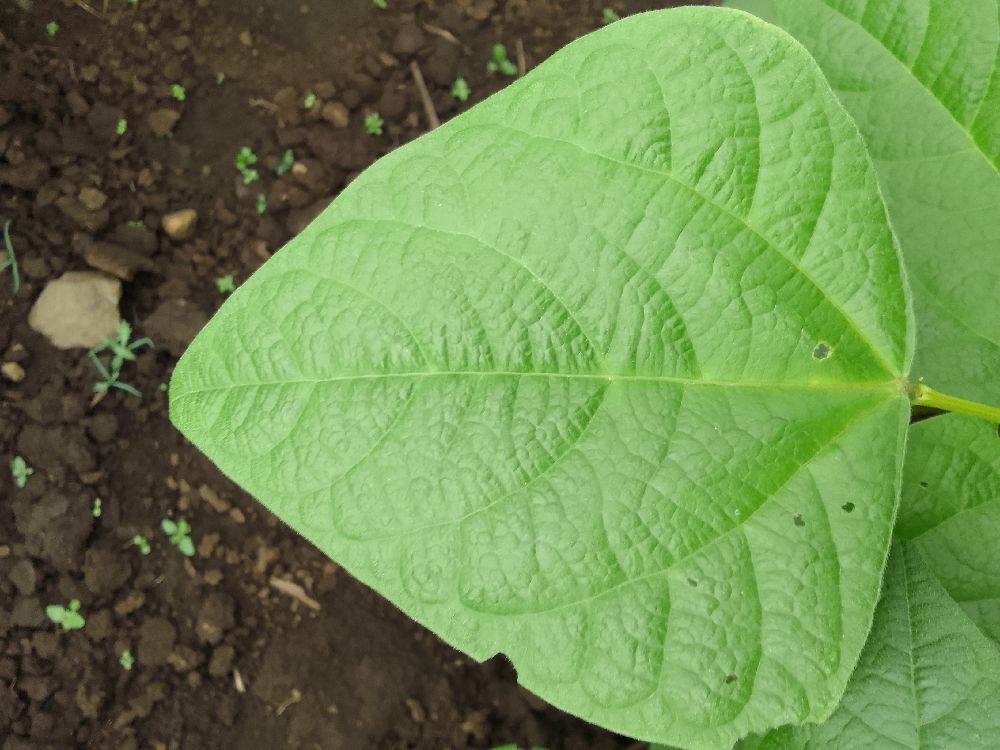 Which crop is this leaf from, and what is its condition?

common bean, healthy
